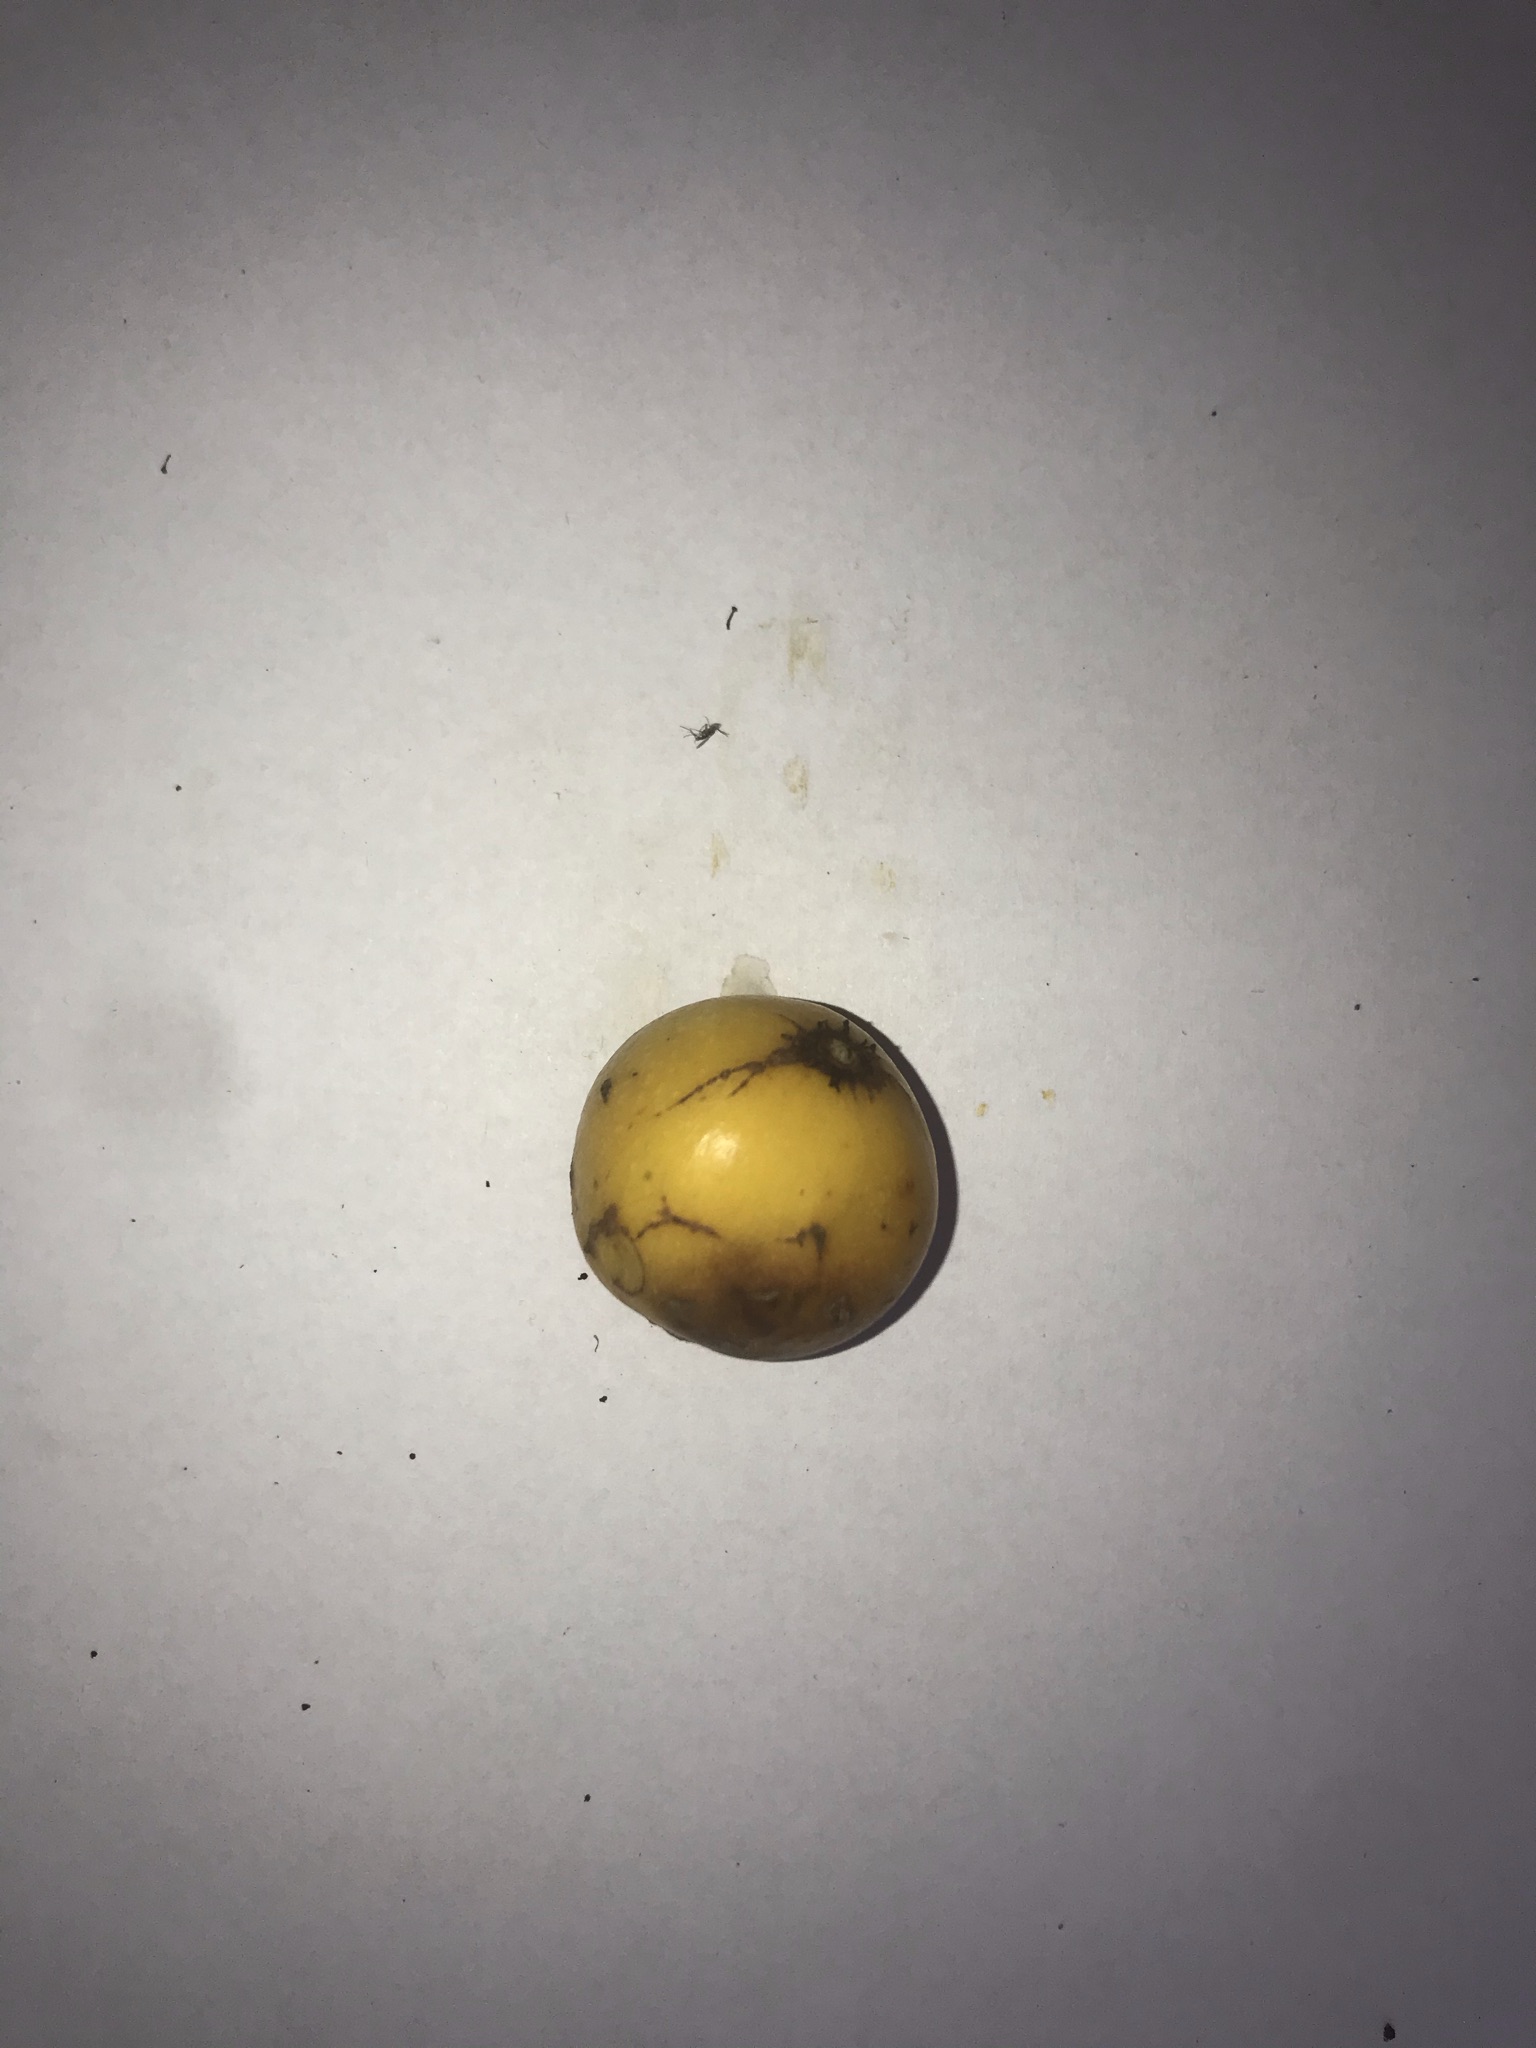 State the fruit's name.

abiu
